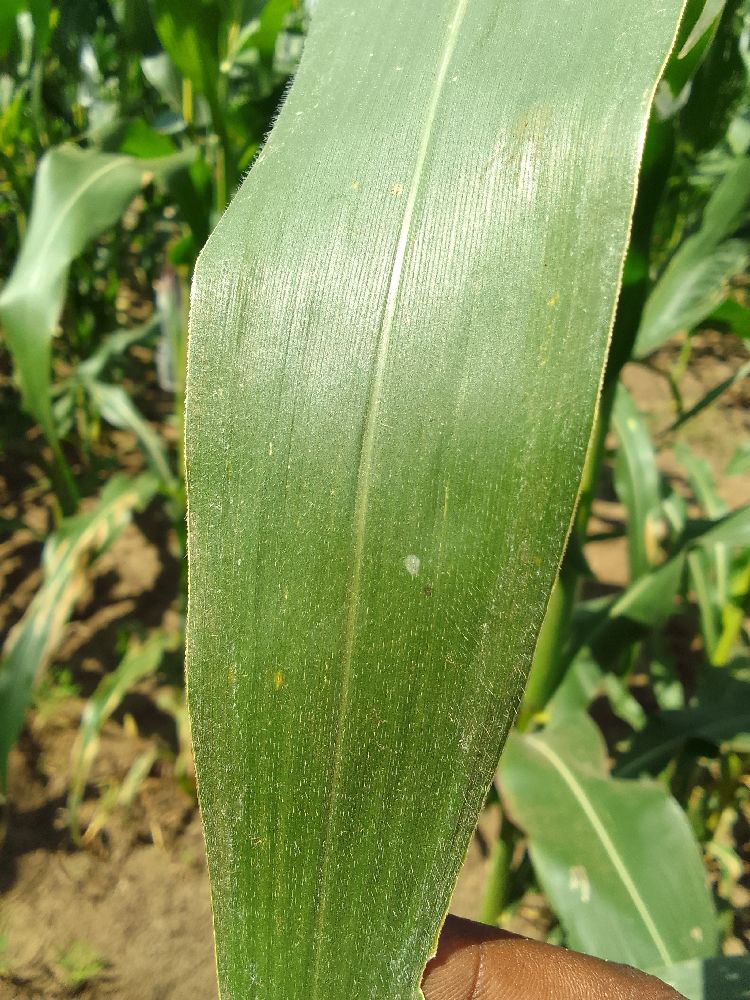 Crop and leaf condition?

maize, healthy
